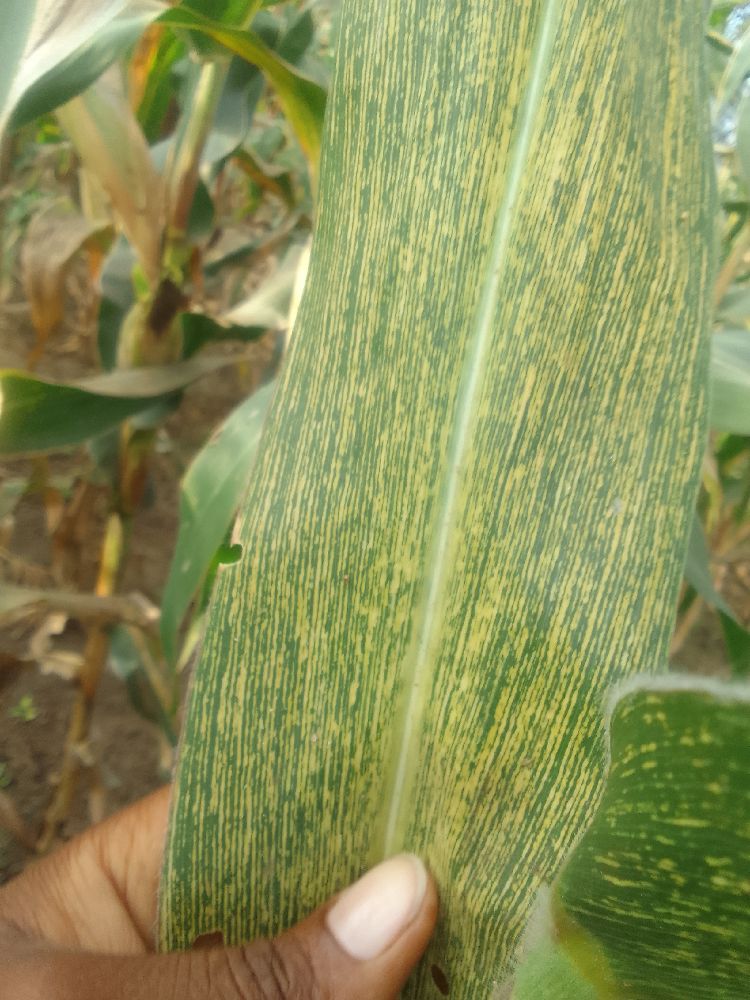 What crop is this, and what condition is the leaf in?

maize, maize streak virus
